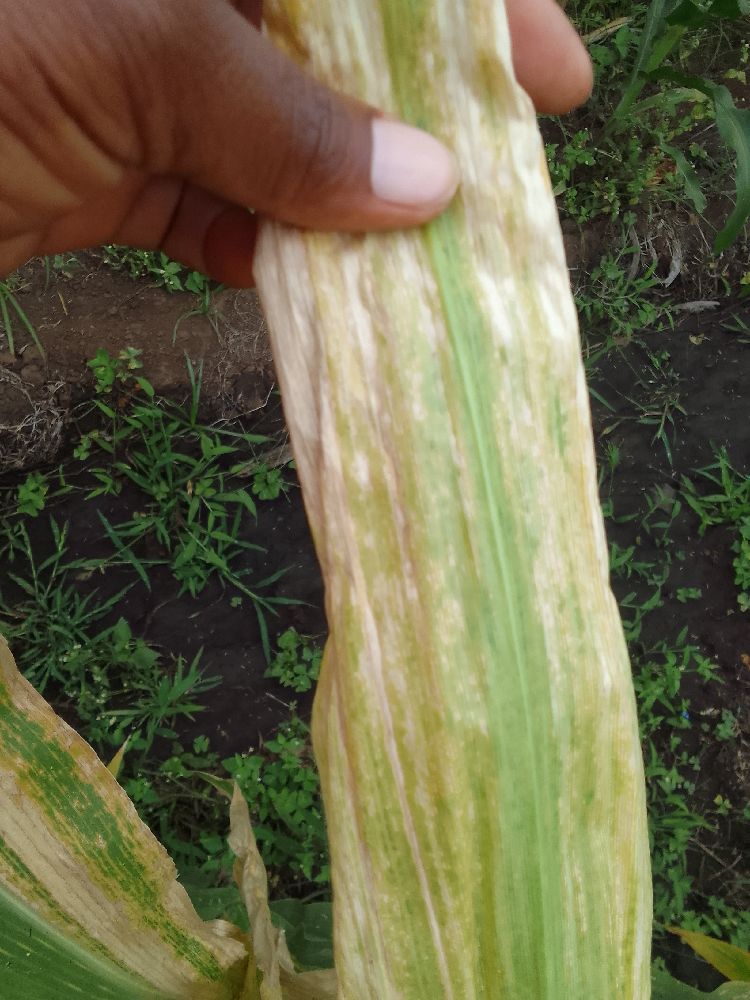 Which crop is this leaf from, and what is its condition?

maize, maize lethal necrosis
